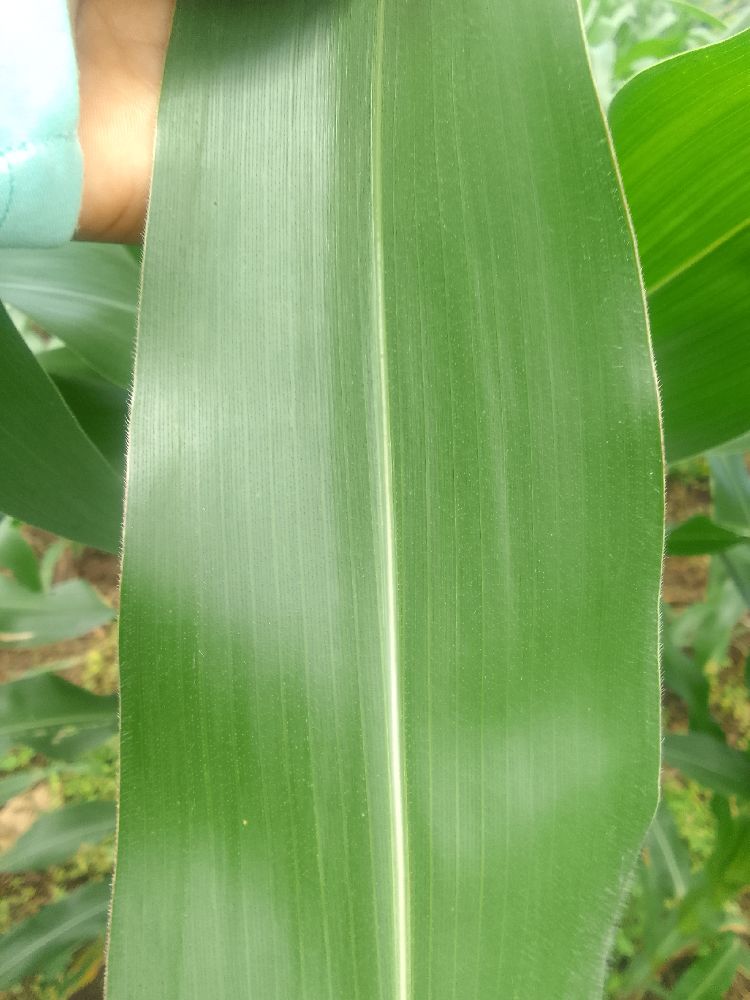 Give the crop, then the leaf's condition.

maize, healthy
